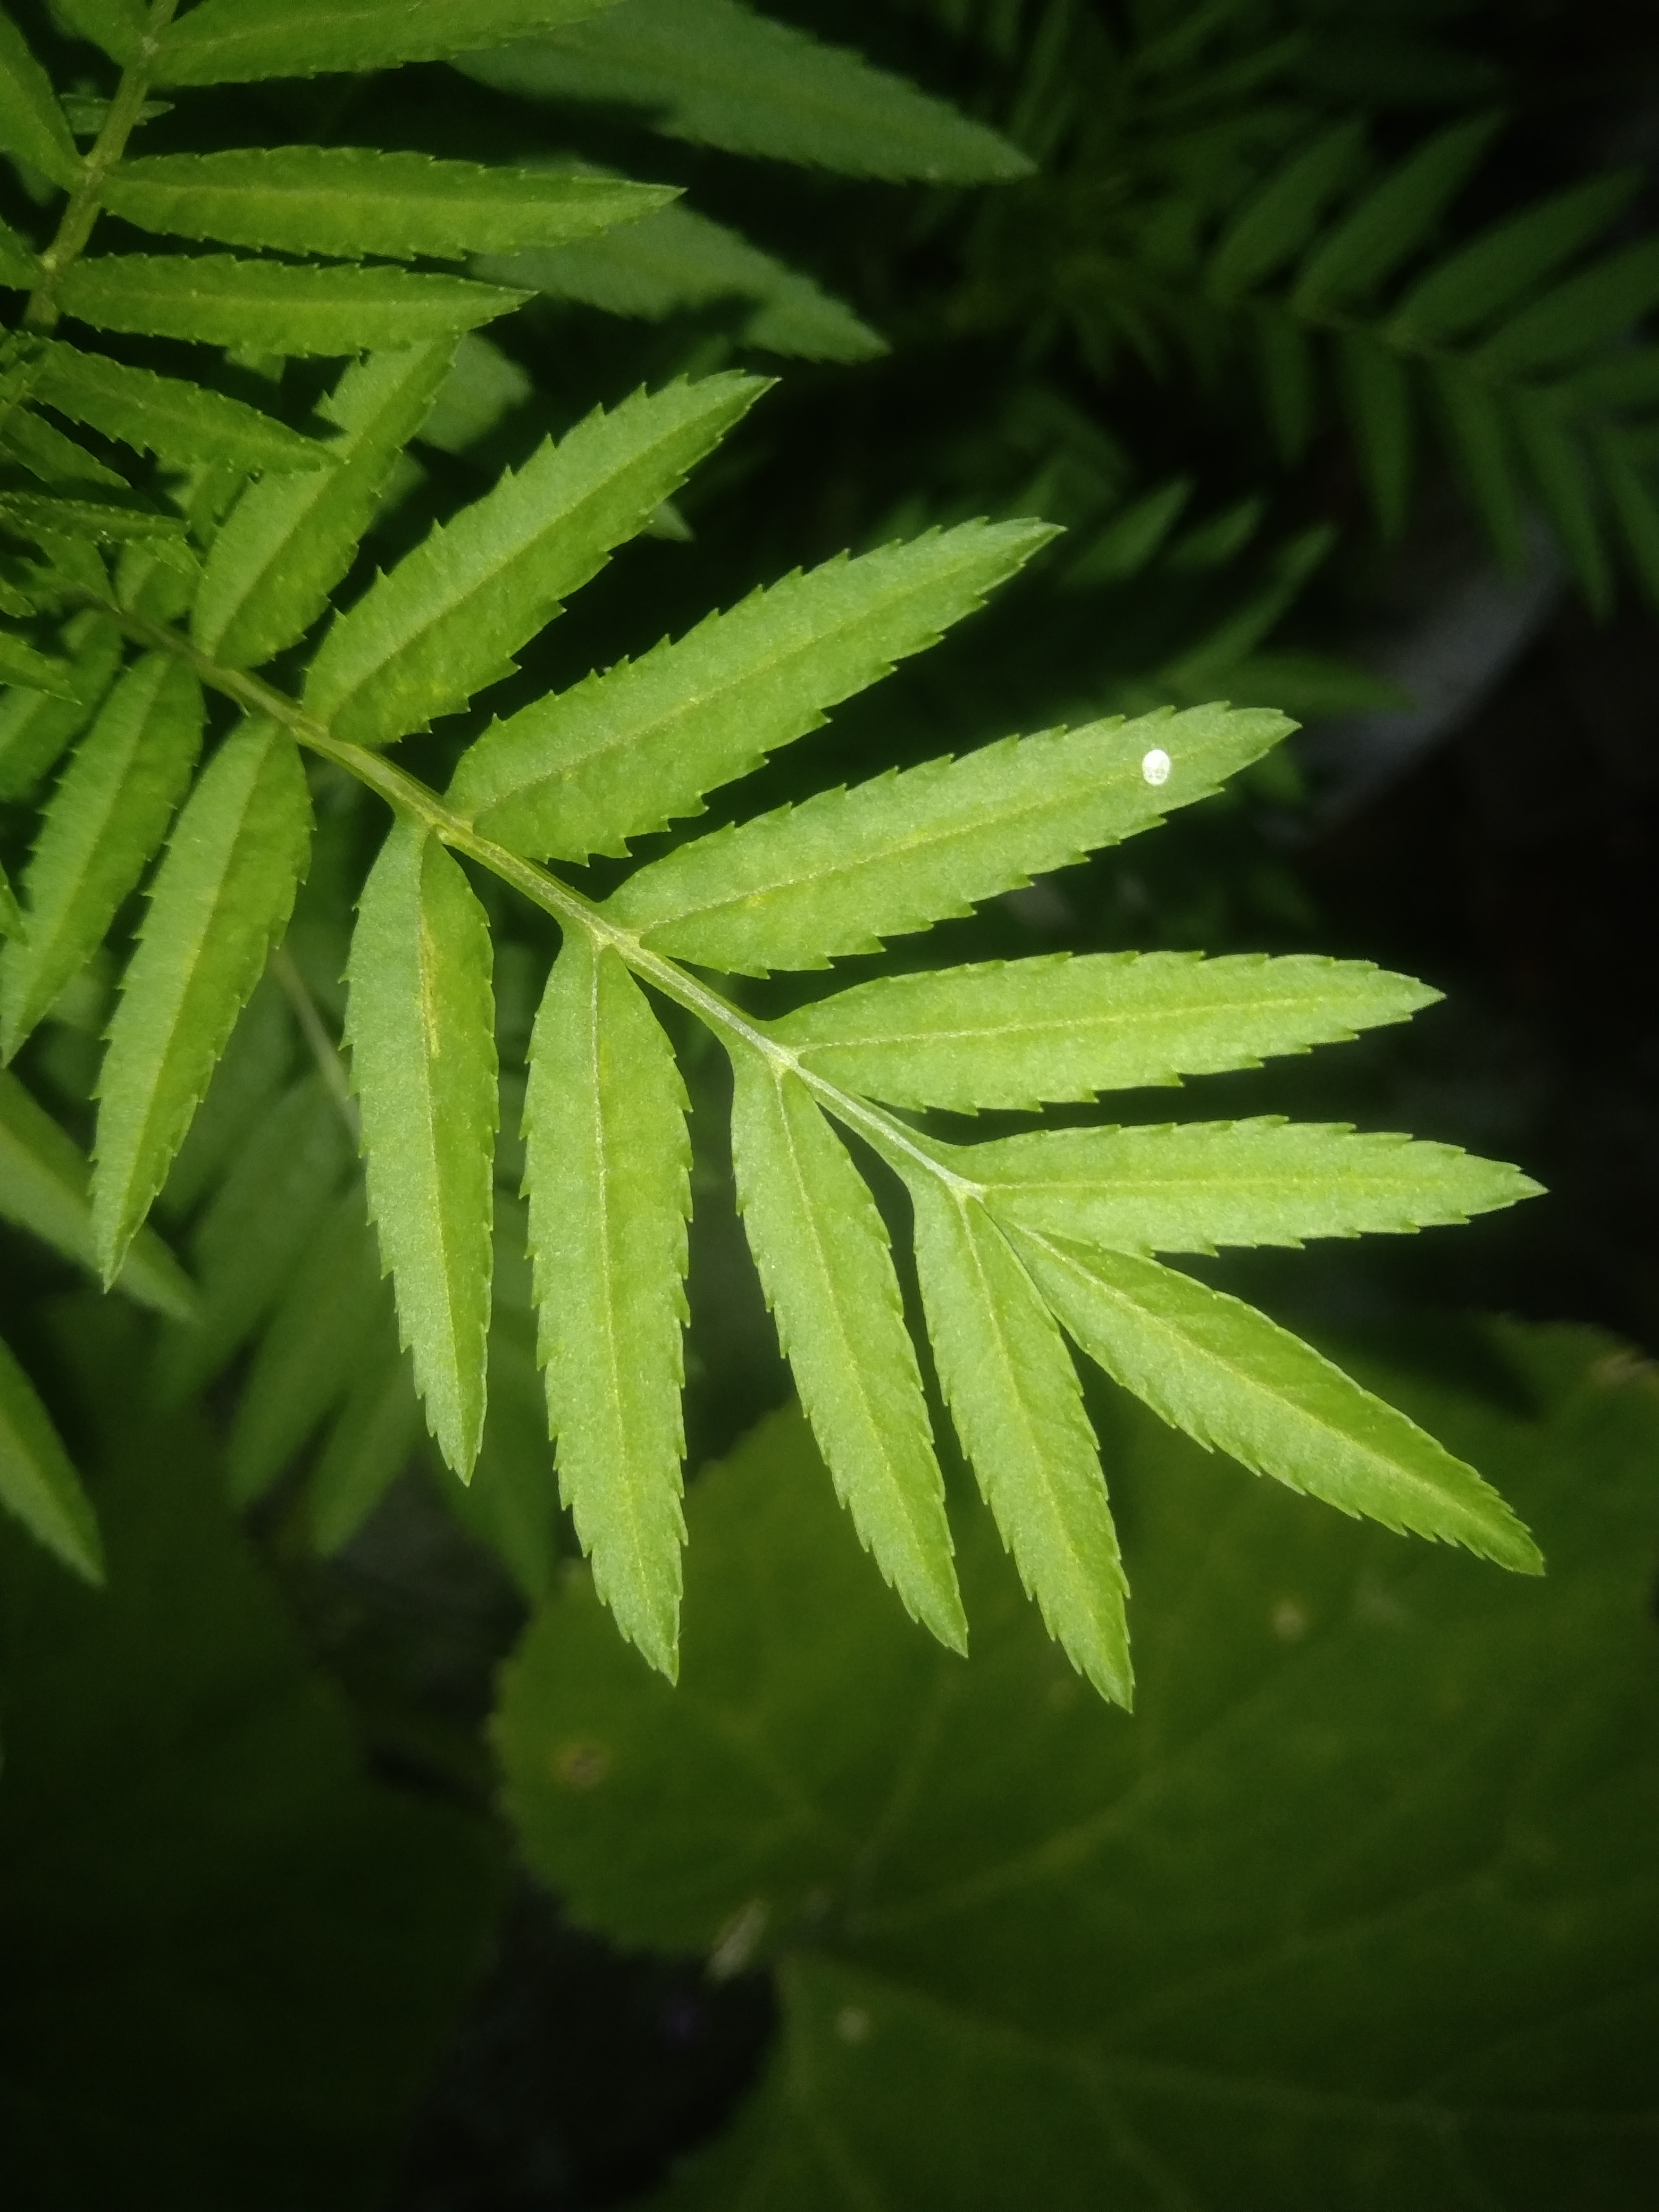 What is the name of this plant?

marigold
